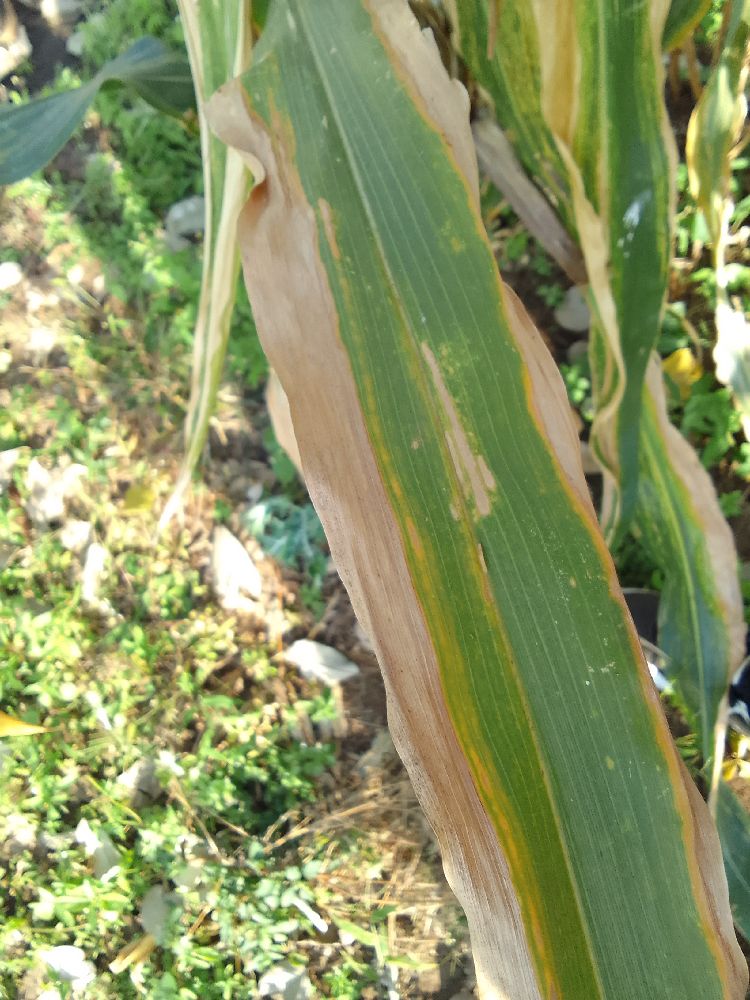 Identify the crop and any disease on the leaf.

maize, maize lethal necrosis
